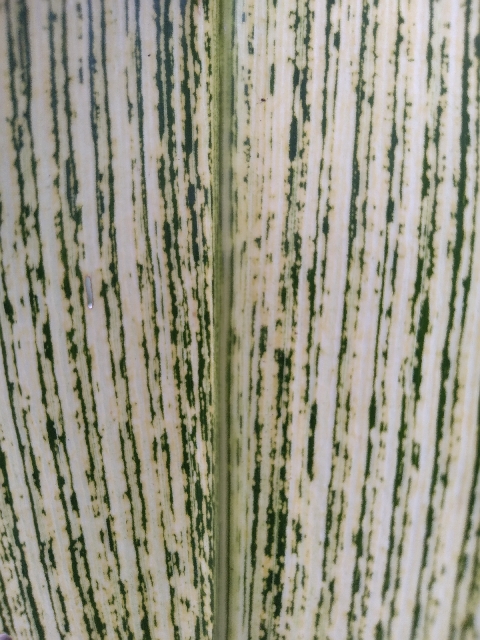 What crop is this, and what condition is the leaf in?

maize, maize streak virus
